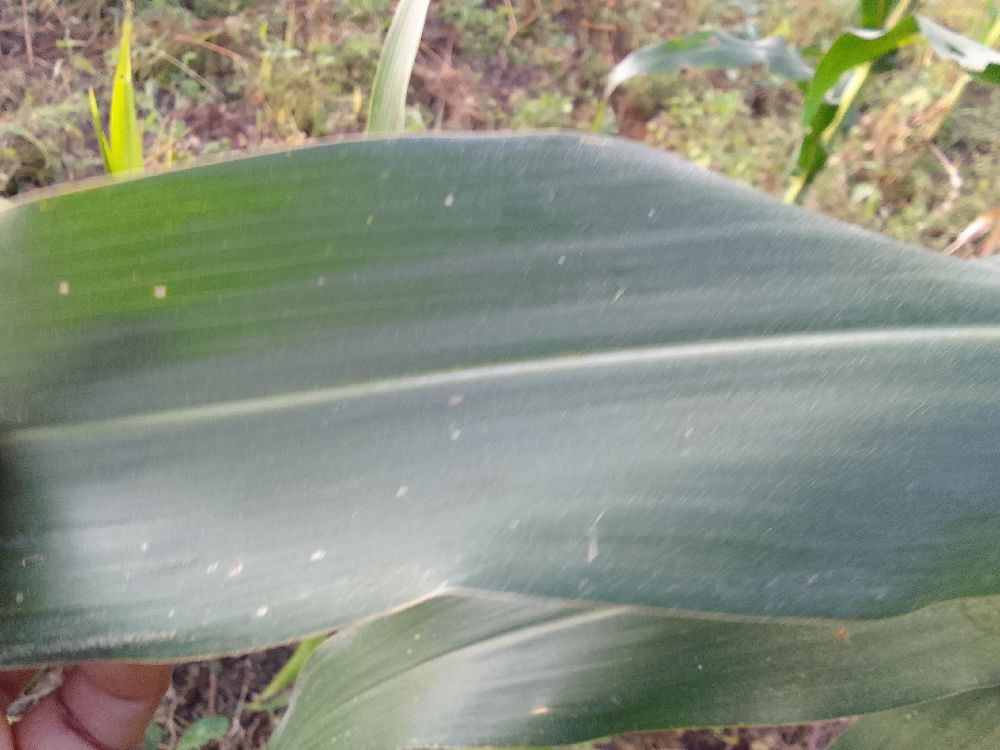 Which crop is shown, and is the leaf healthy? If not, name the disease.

maize, healthy
